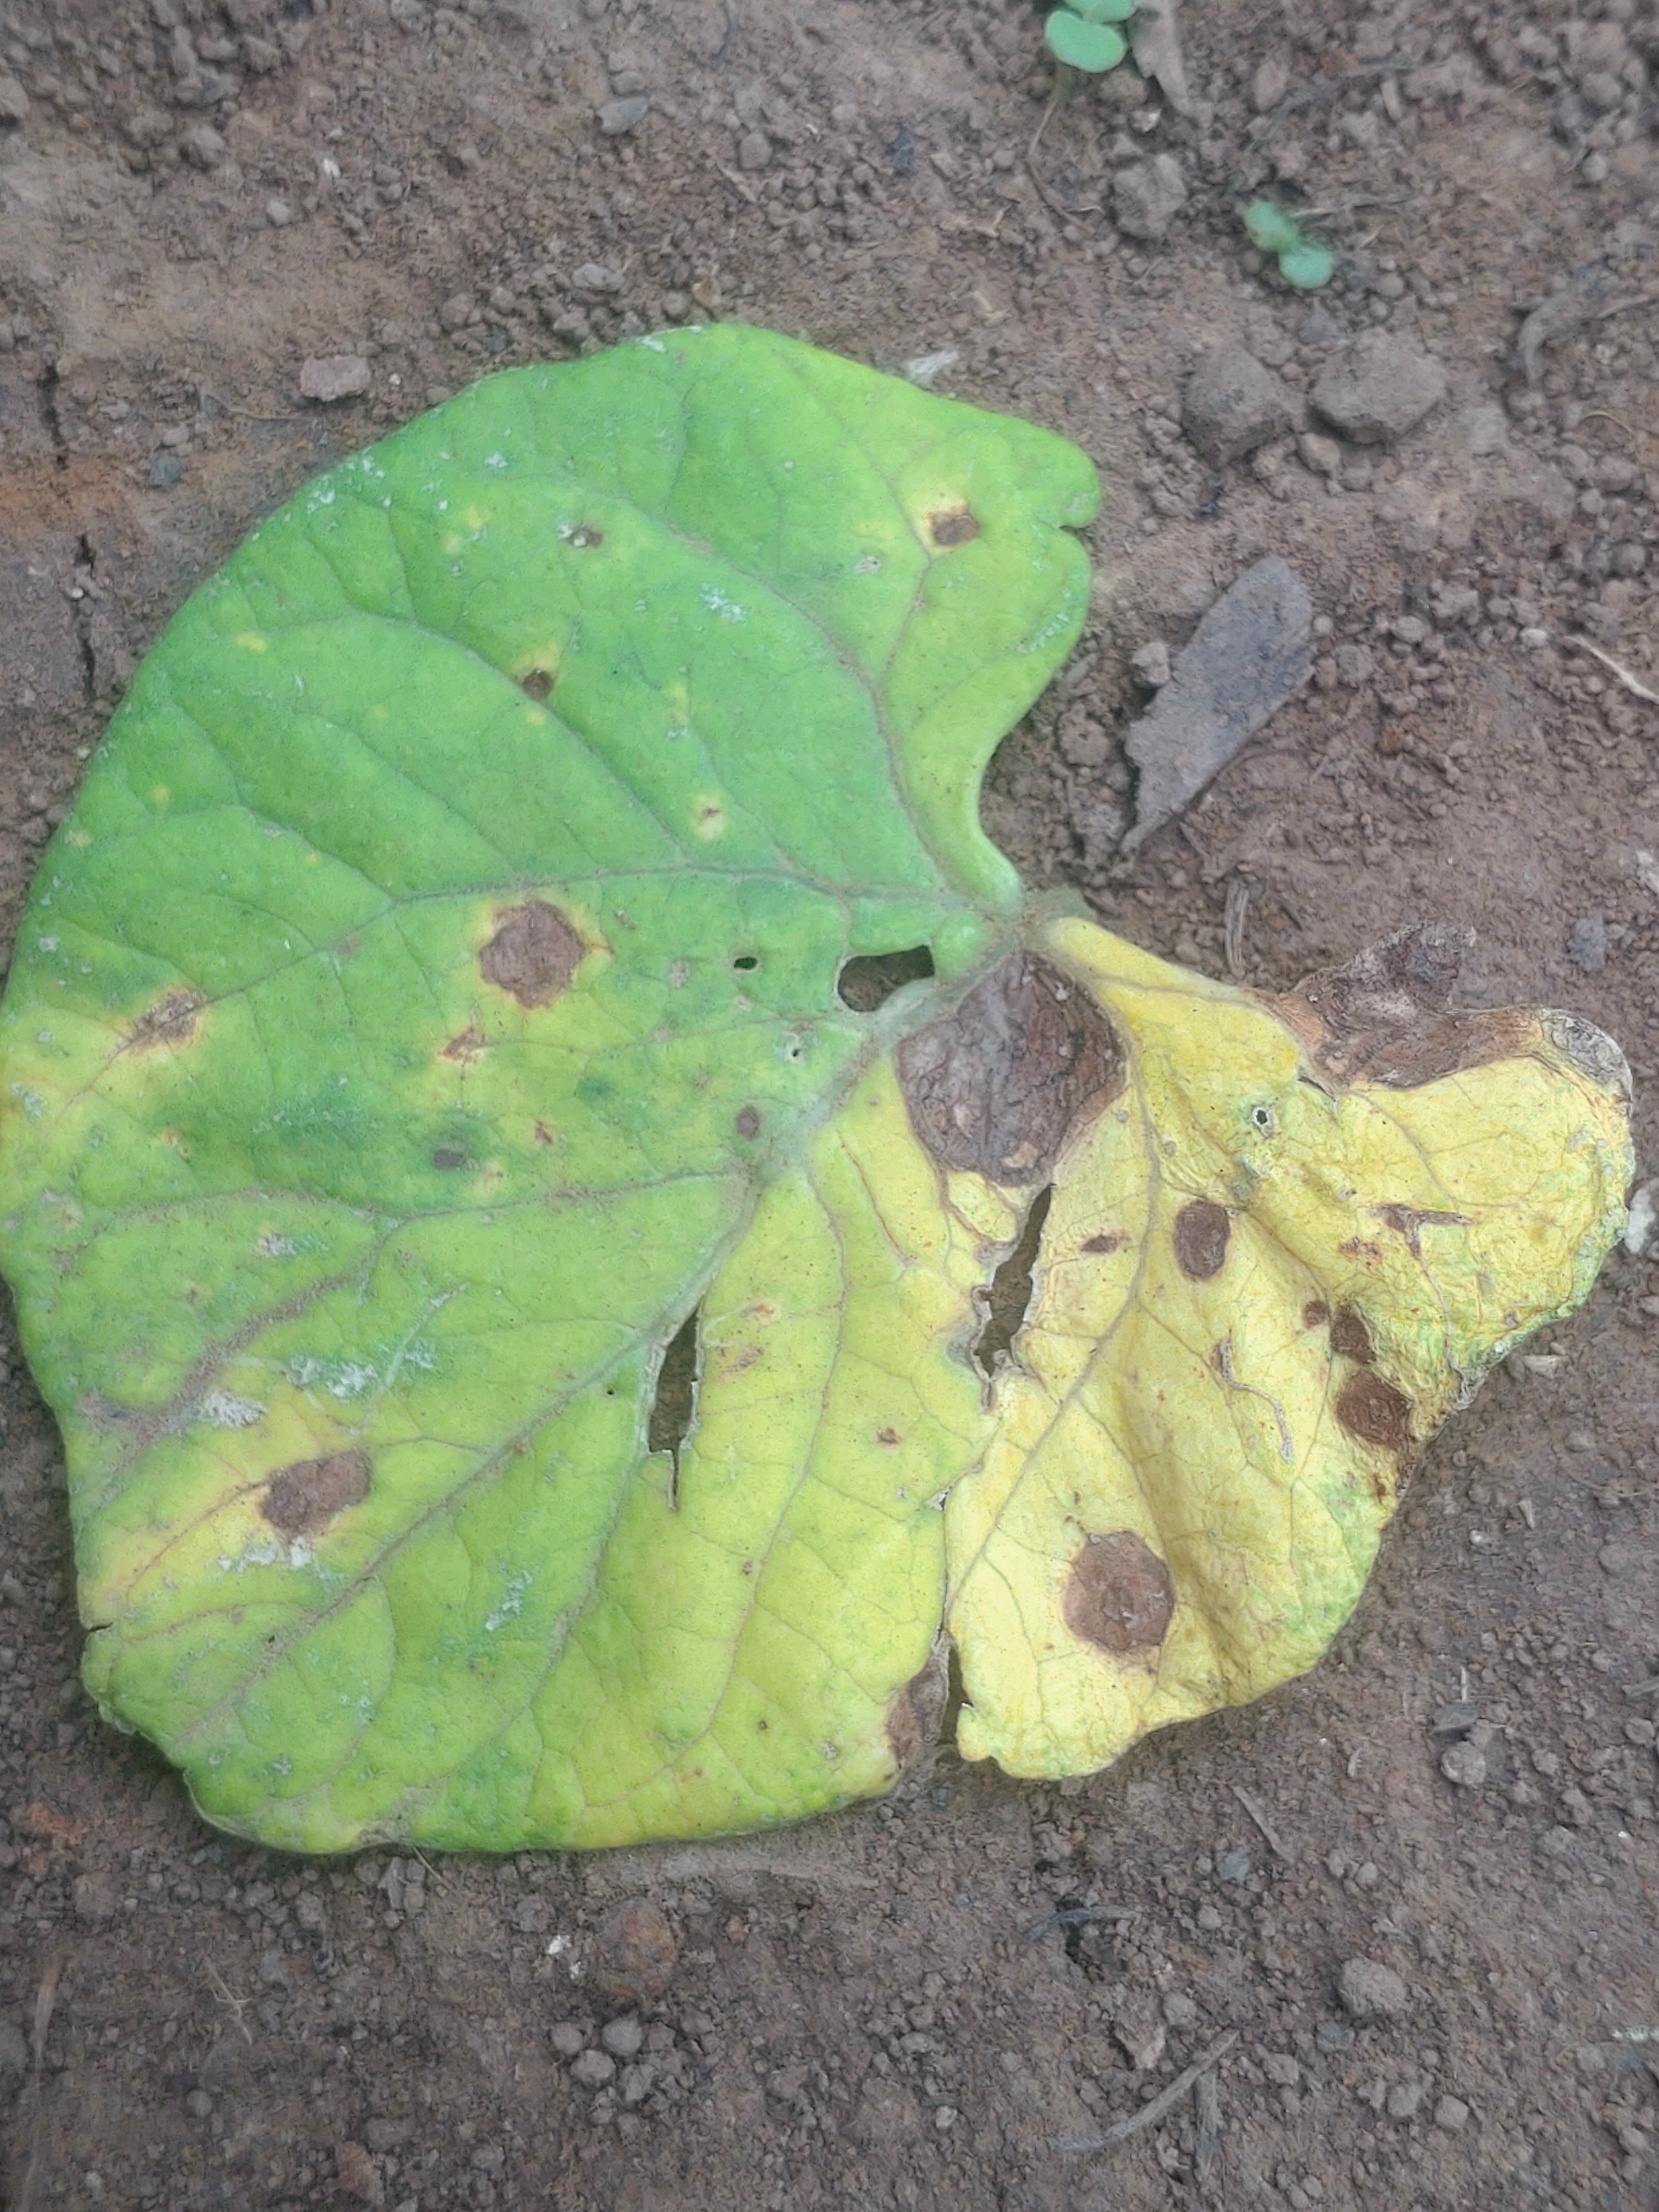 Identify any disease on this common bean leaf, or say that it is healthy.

anthracnose
